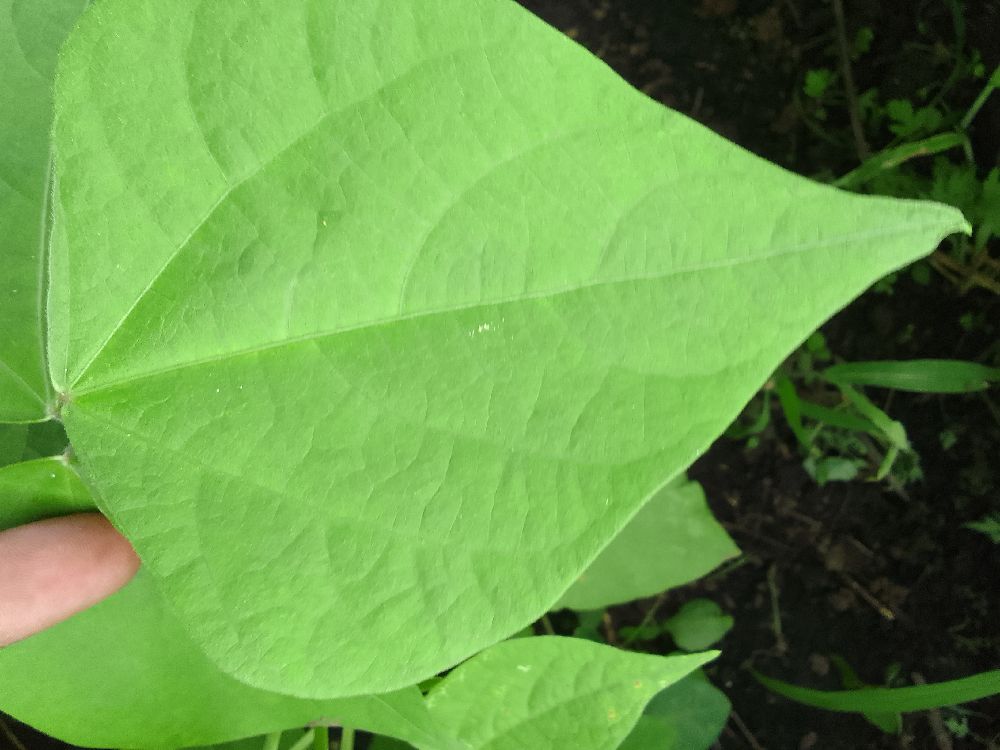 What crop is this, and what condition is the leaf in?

common bean, healthy
